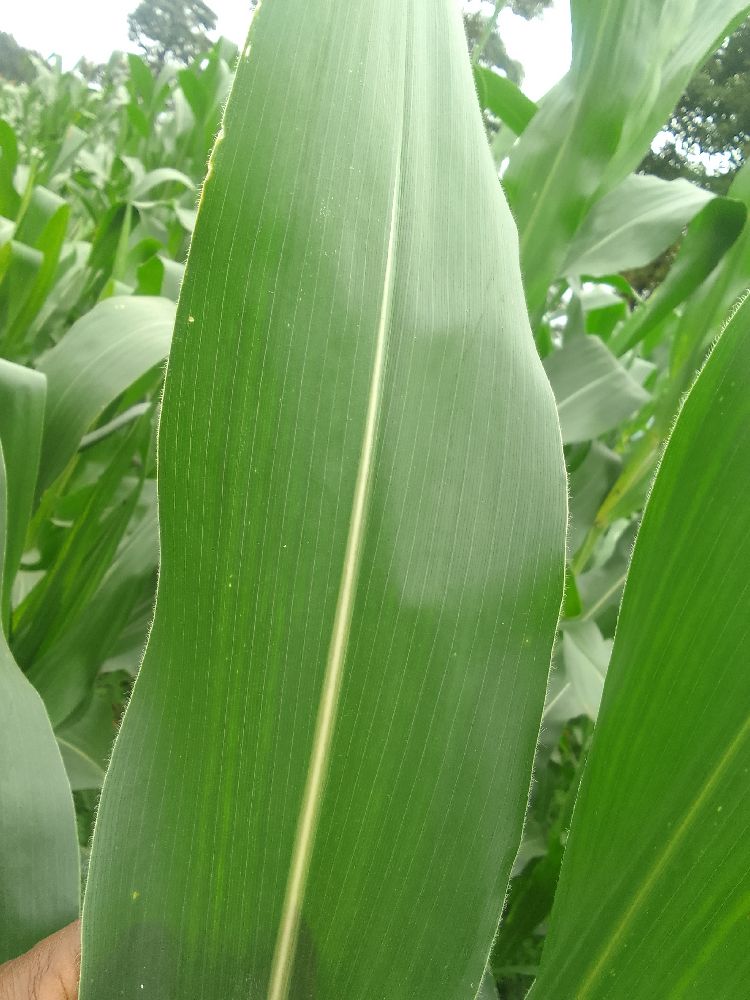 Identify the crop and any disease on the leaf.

maize, healthy
